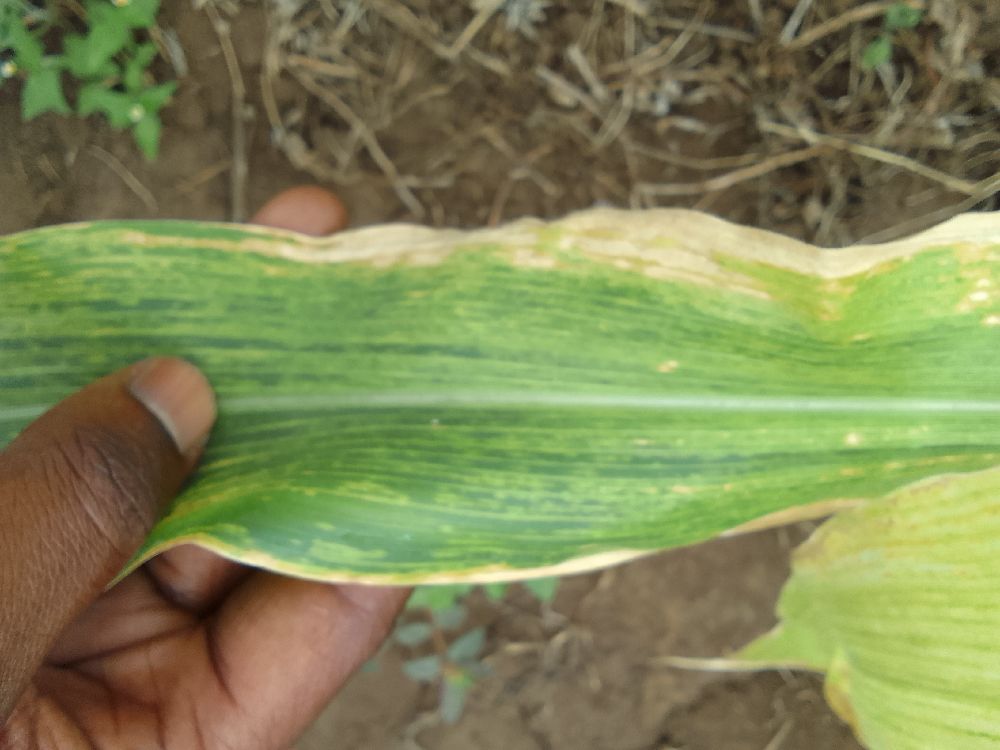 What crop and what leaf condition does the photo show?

maize, maize lethal necrosis
